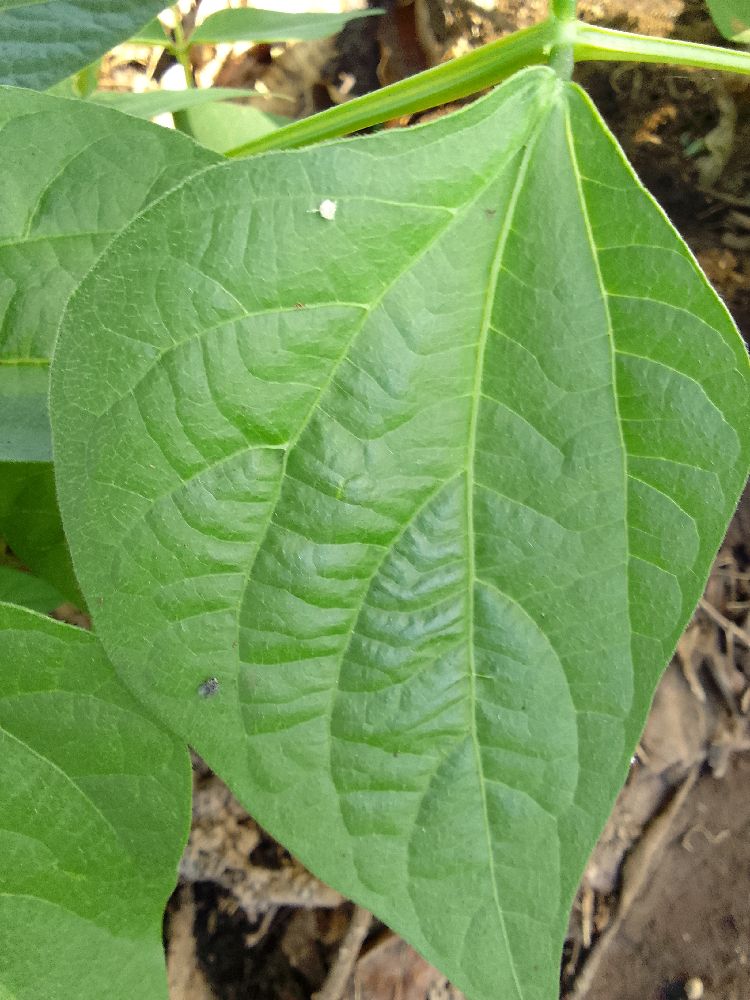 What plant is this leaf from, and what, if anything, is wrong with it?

common bean, healthy
